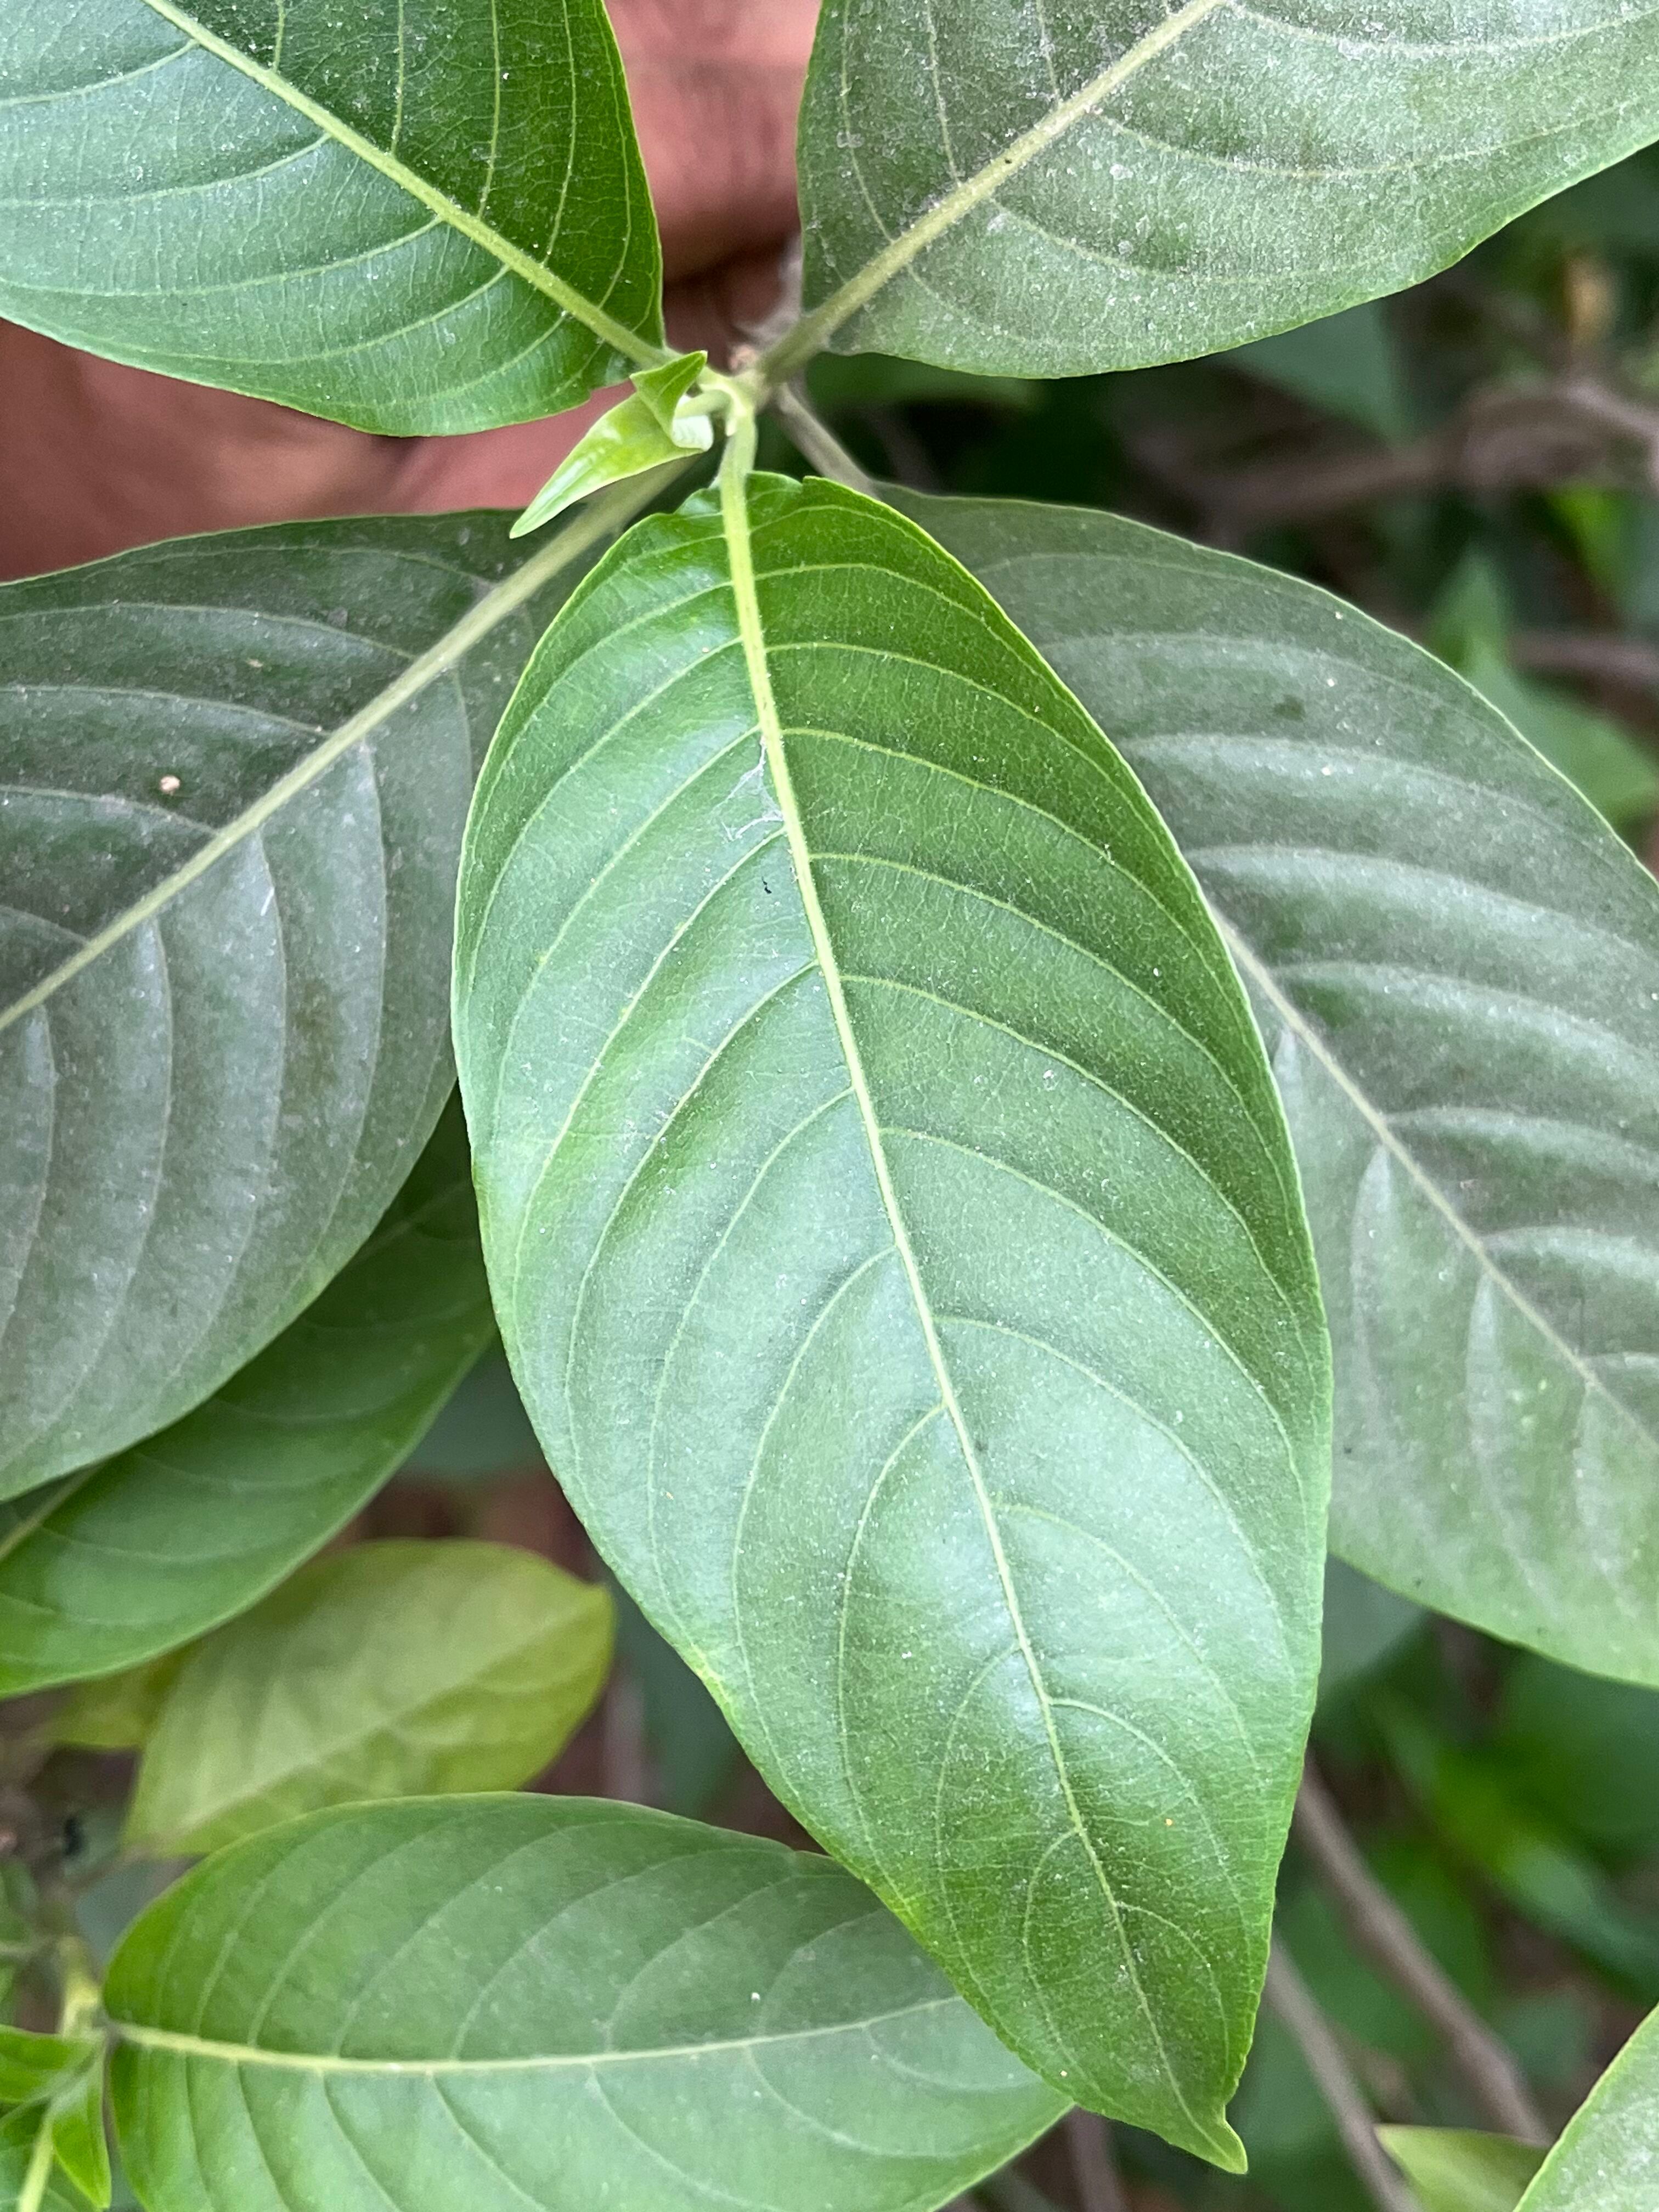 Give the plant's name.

vasaka
